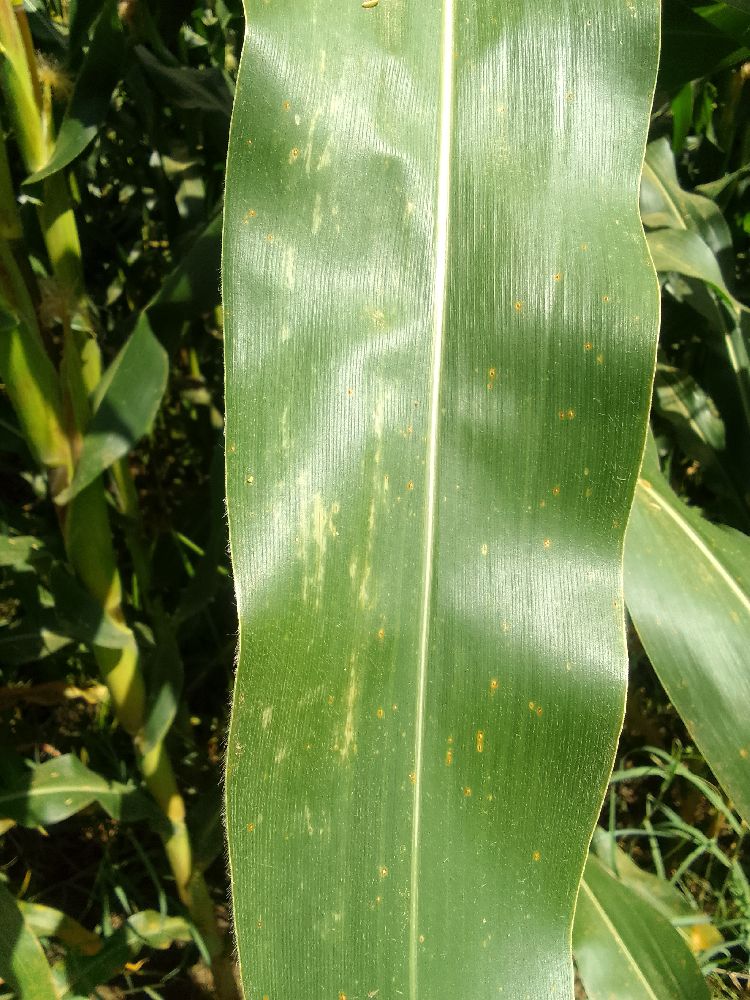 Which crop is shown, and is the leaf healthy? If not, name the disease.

maize, healthy
